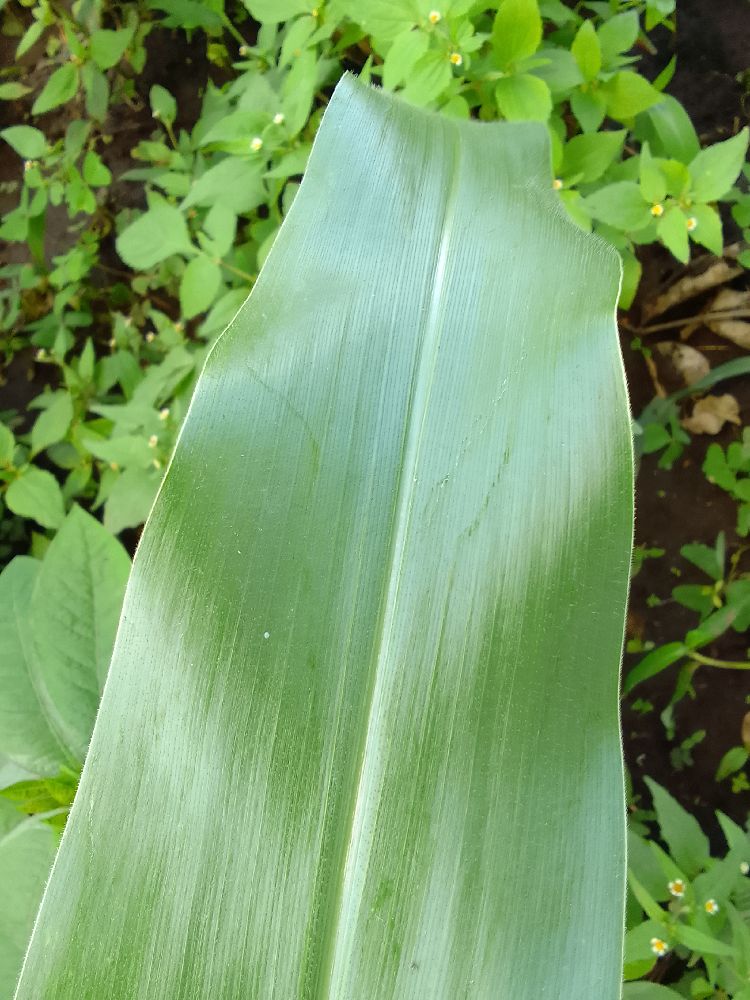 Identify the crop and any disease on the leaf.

maize, healthy
